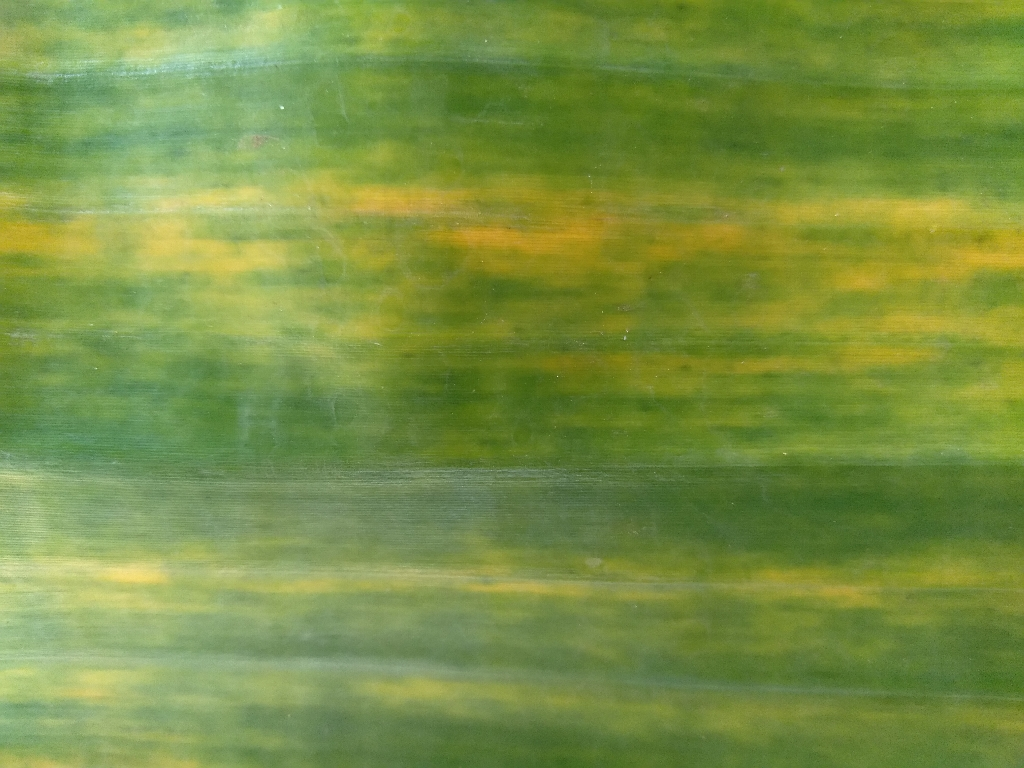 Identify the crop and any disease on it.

banana, fusarium wilt race 1
